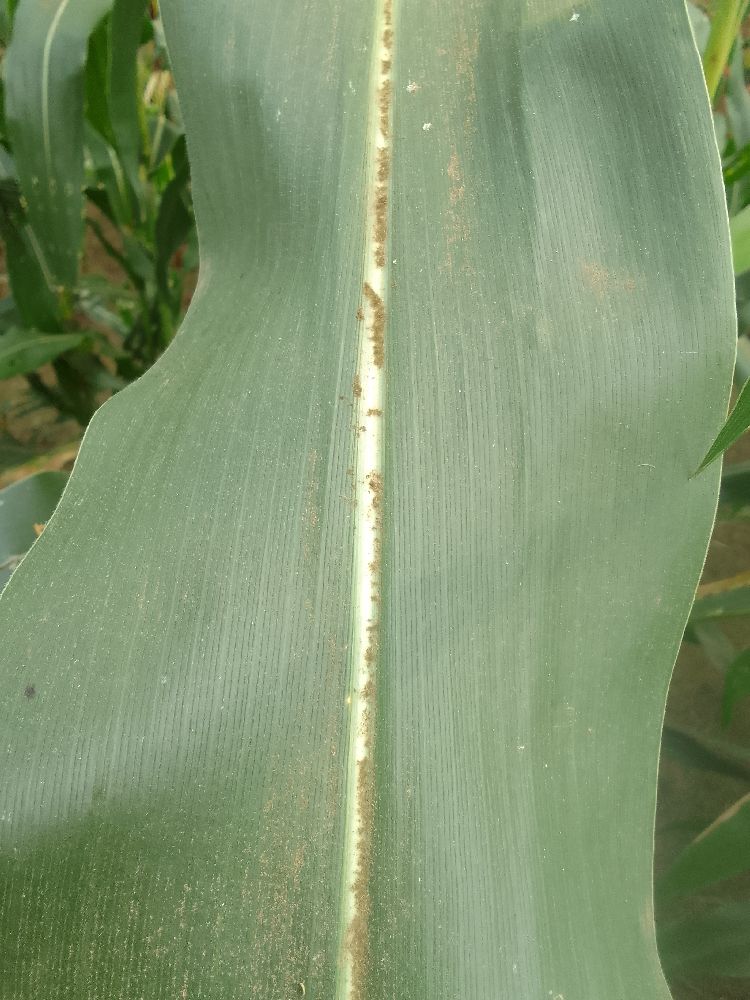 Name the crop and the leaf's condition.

maize, healthy
